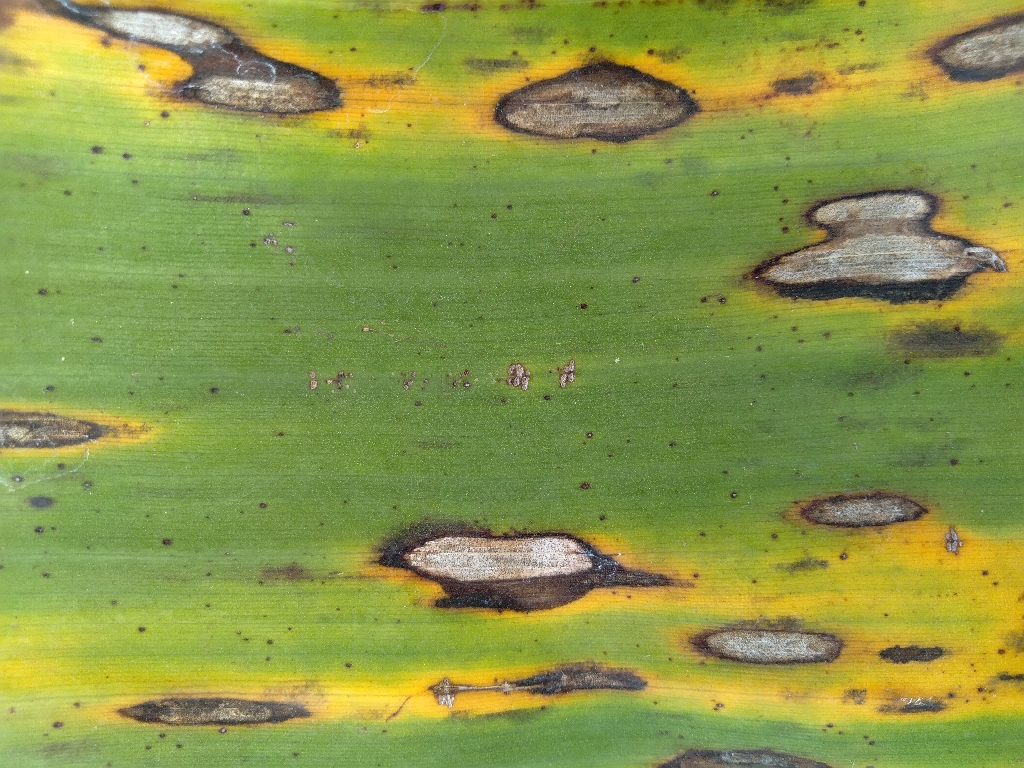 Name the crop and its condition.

banana, black sigatoka
